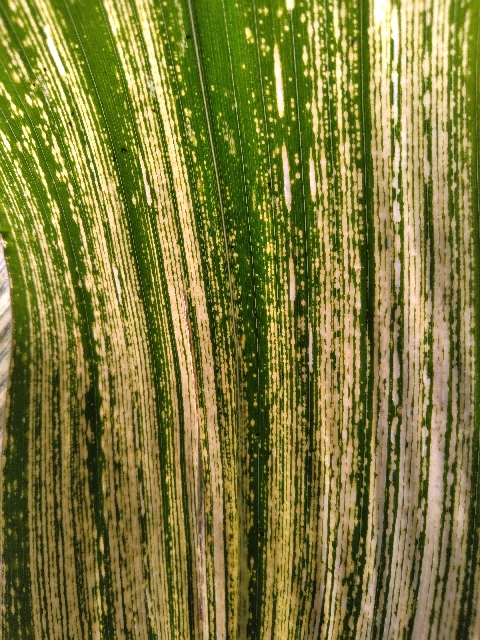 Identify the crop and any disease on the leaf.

maize, maize streak virus
